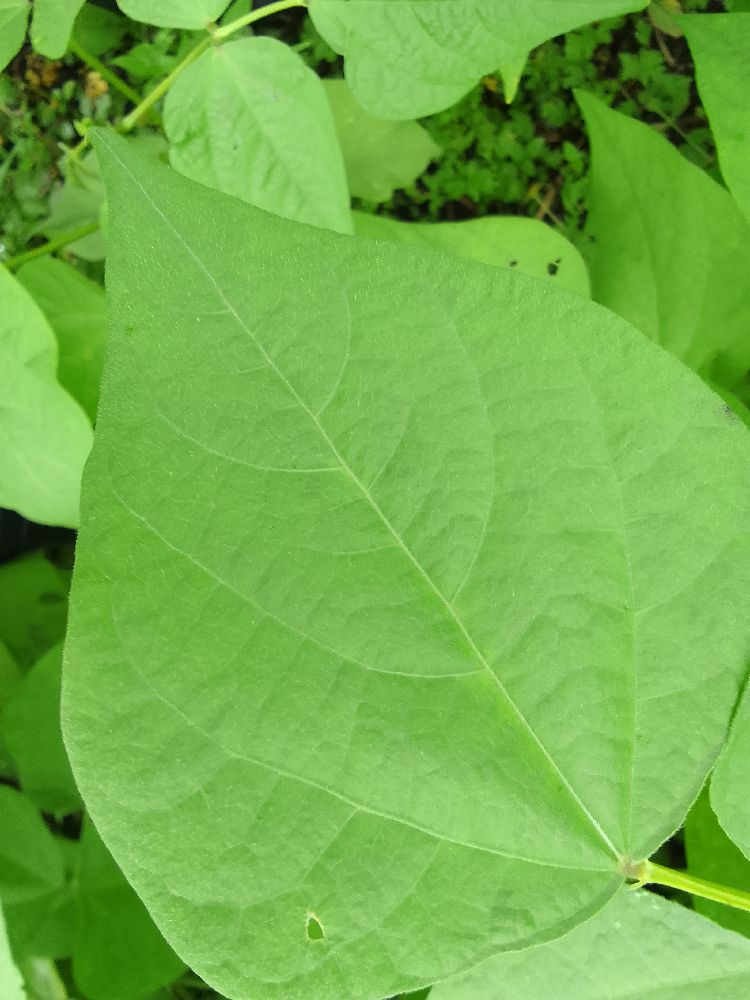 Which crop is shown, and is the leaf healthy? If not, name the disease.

maize, healthy
